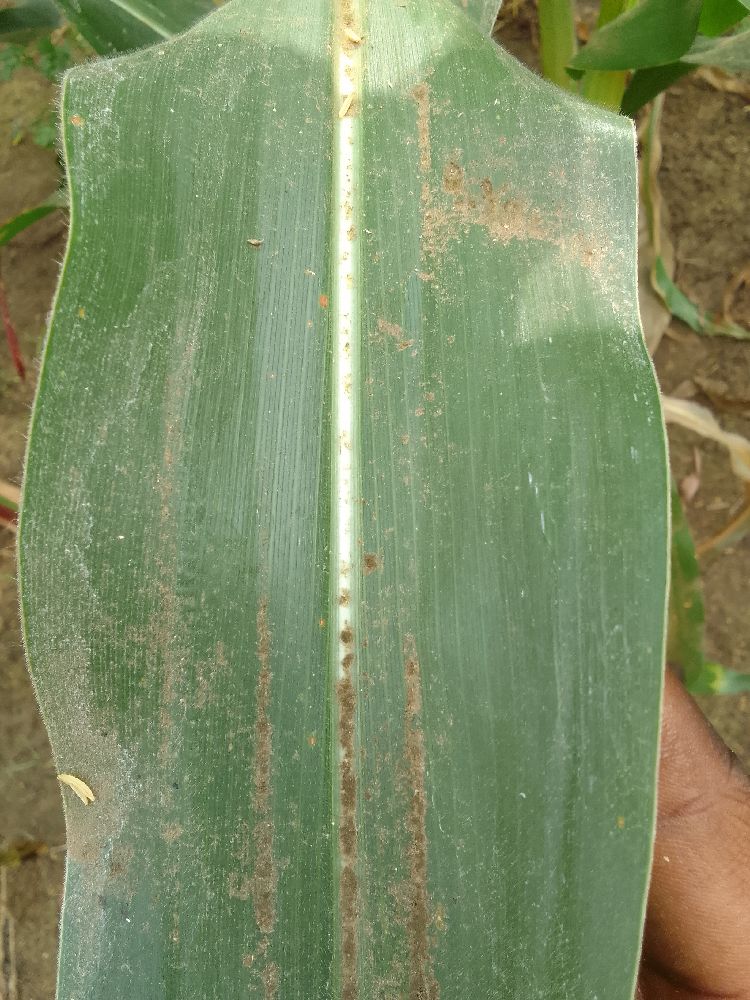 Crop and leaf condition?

maize, healthy
